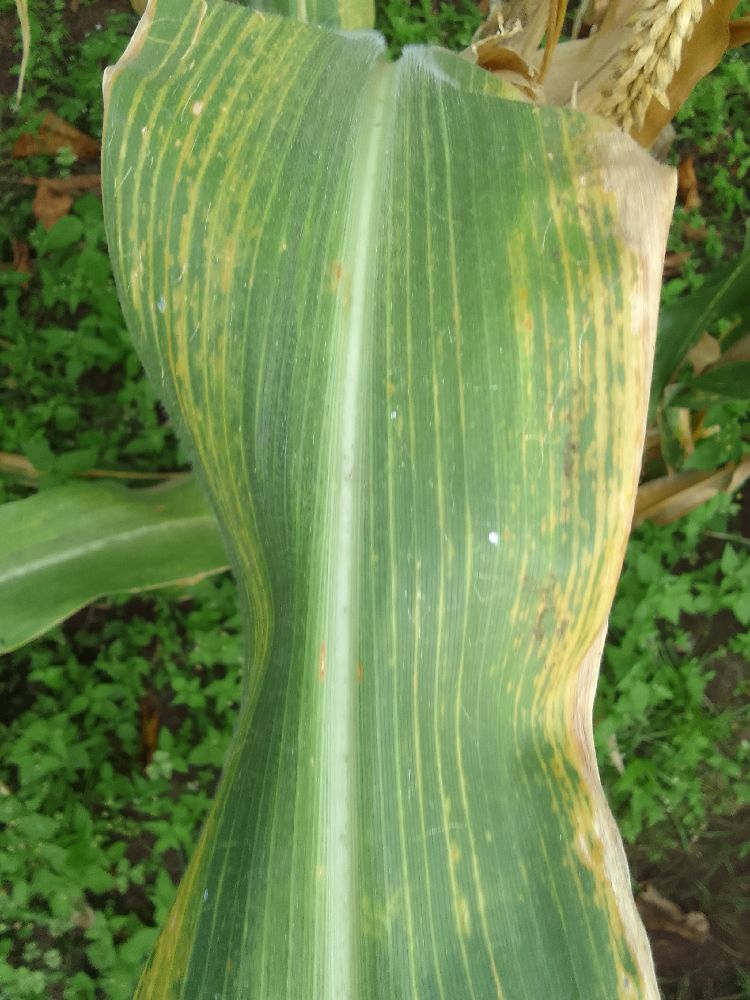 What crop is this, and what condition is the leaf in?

maize, maize lethal necrosis
